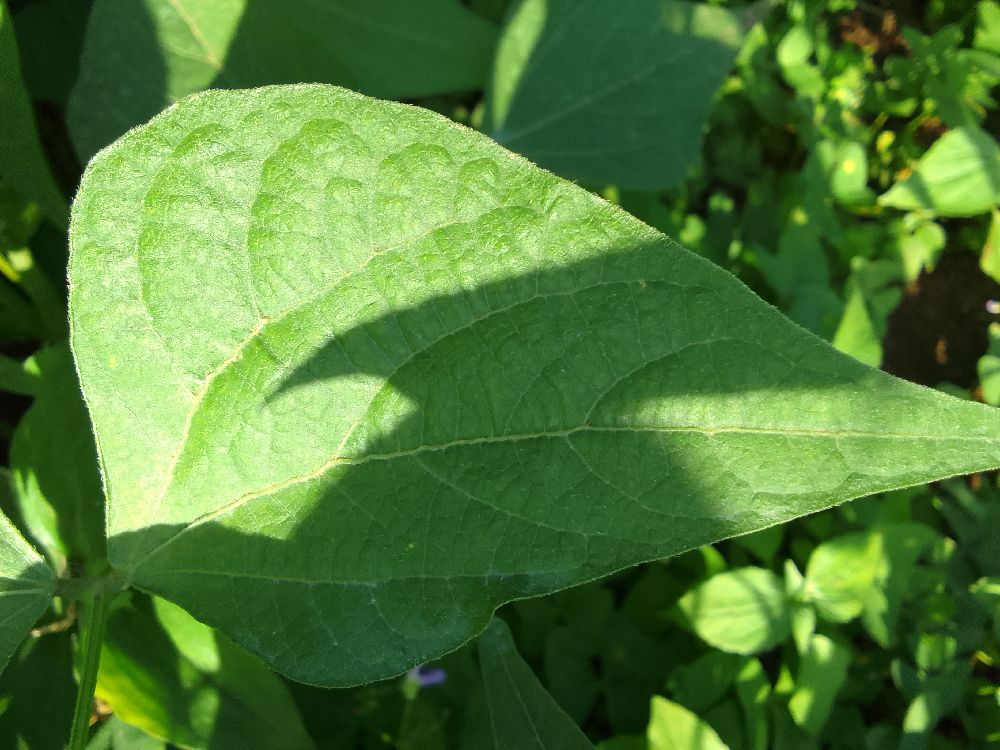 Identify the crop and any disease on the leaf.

common bean, healthy
